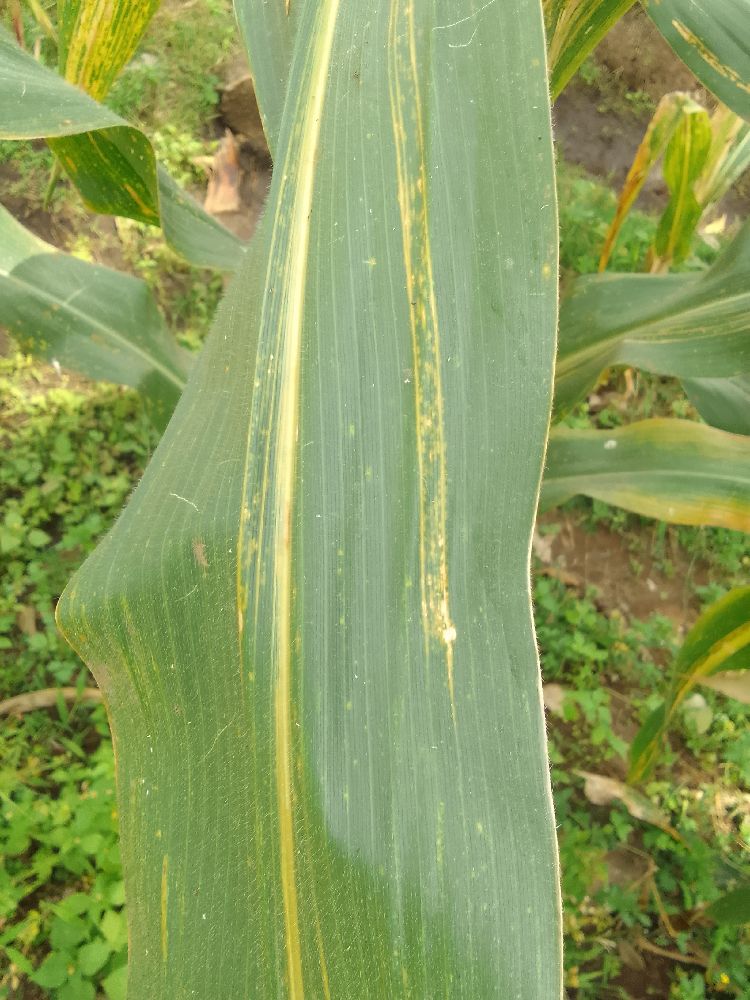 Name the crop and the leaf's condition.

maize, maize lethal necrosis
